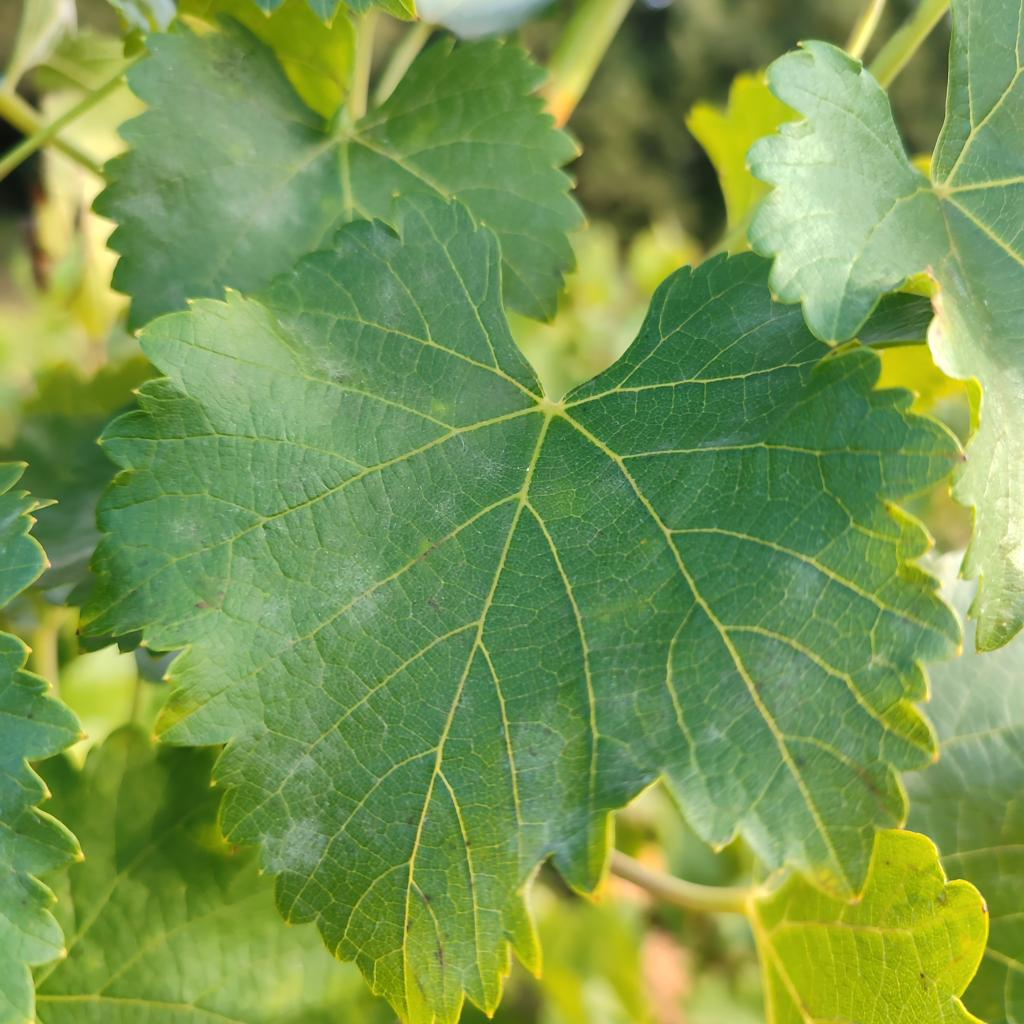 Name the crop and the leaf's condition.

grapevine, powdery mildew
